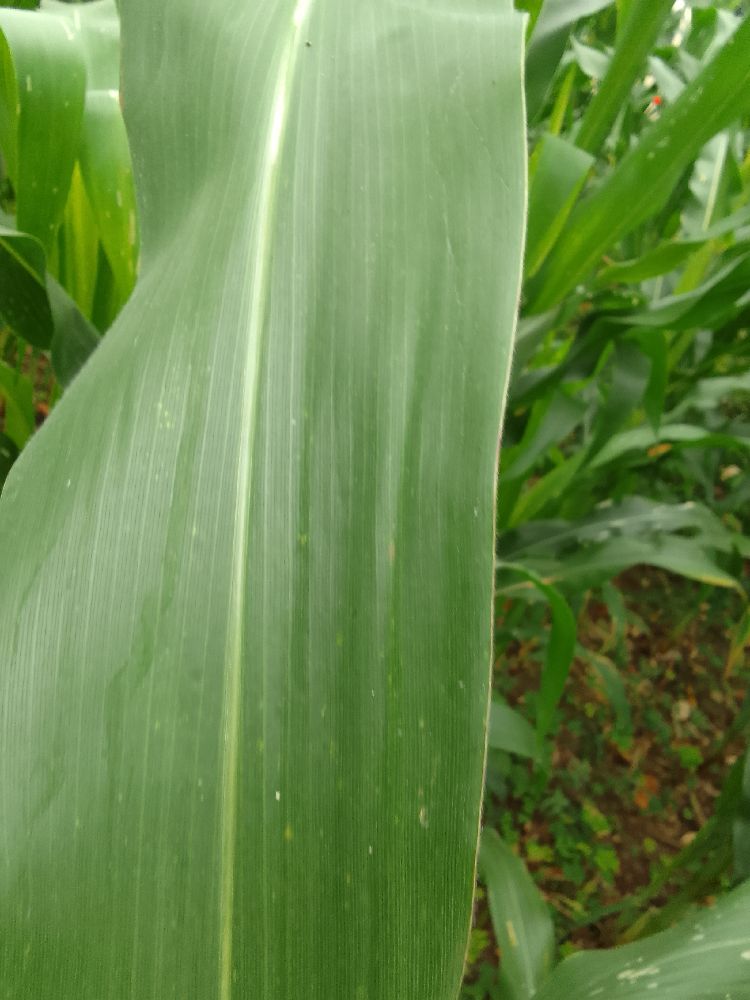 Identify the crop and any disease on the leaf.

maize, healthy
